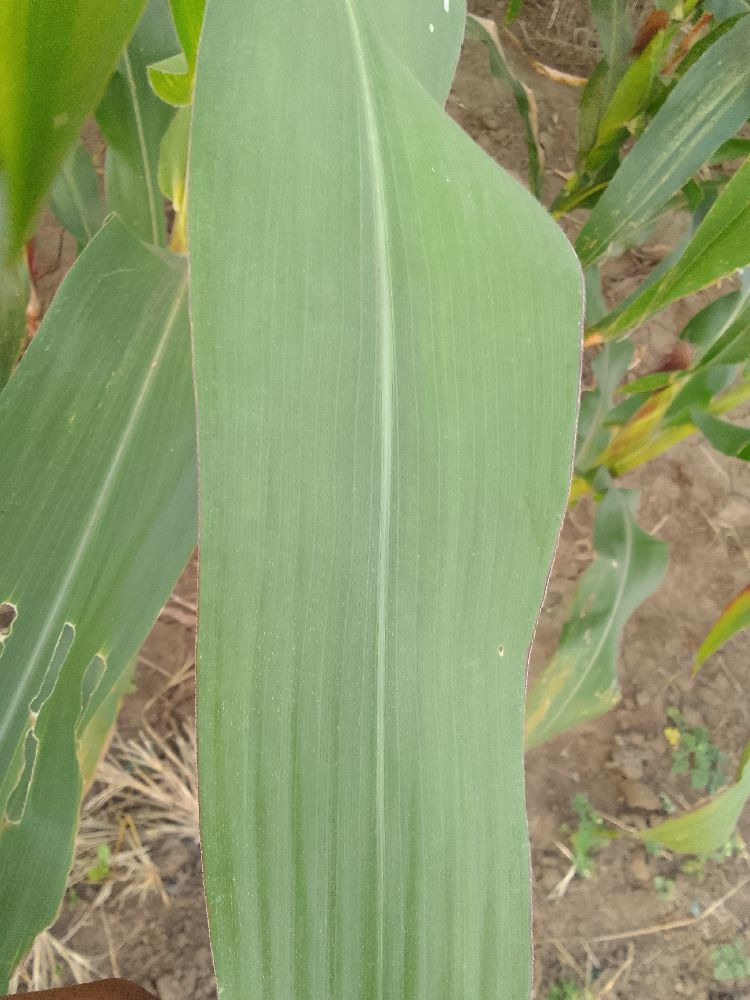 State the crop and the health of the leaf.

maize, healthy
